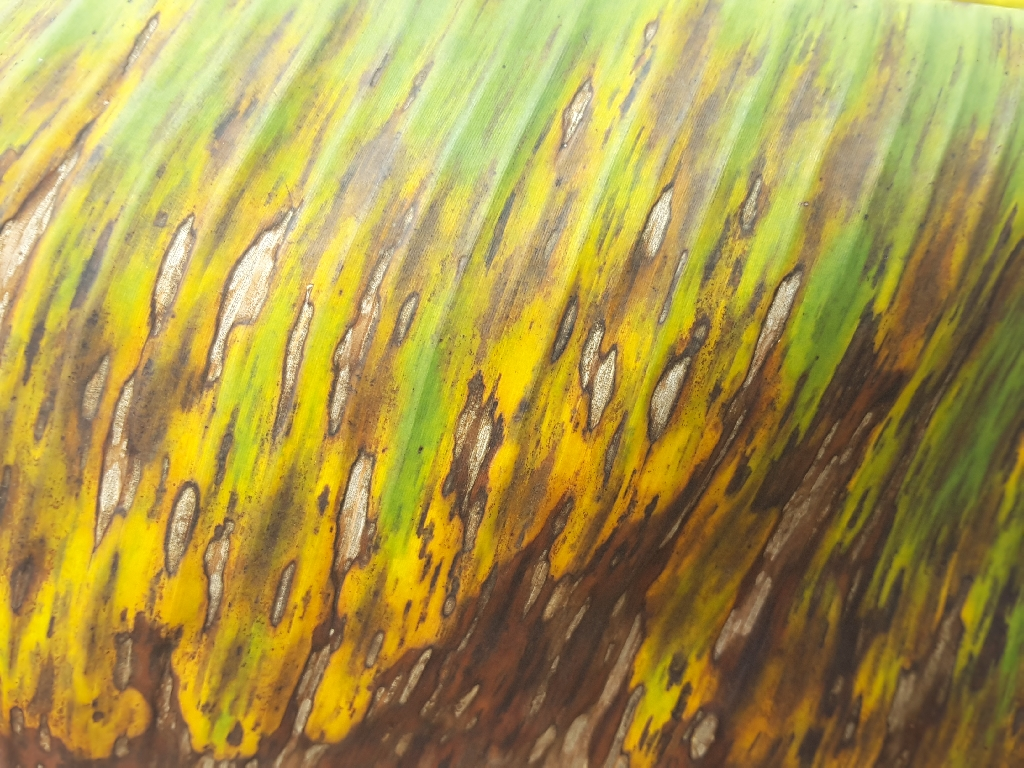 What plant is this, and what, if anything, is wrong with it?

banana, black sigatoka
